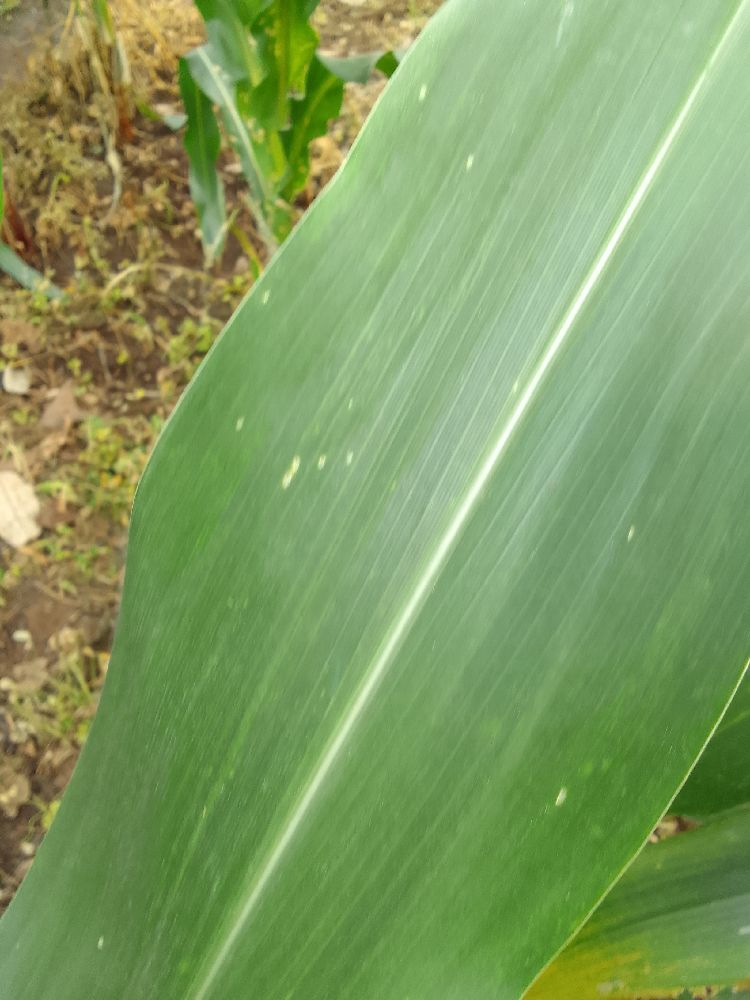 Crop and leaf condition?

maize, healthy
